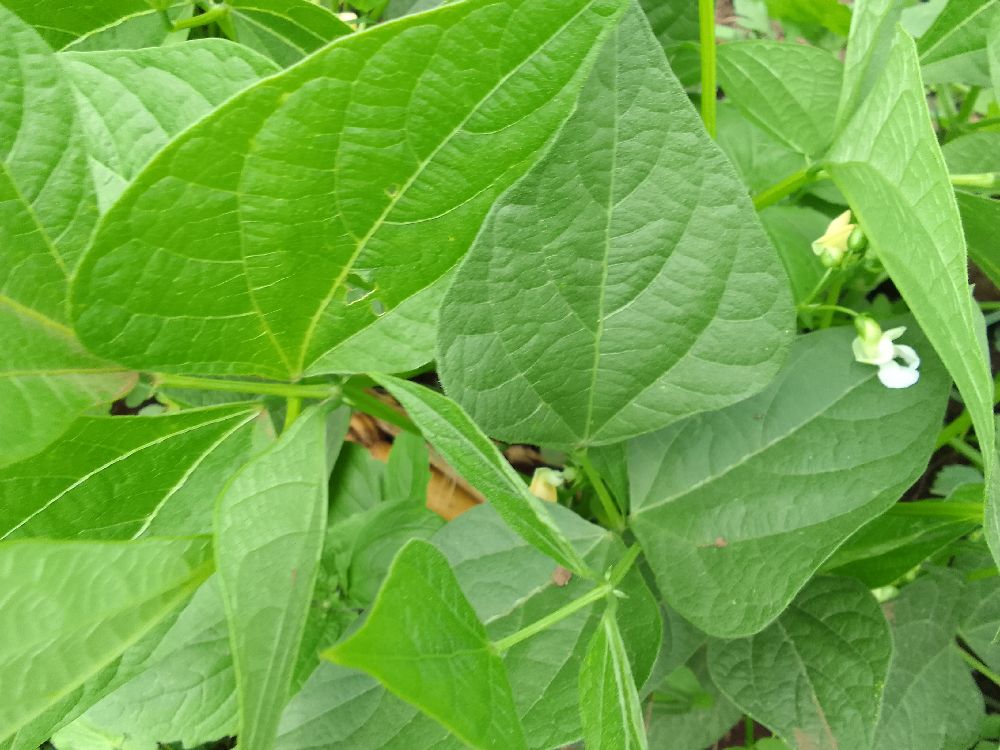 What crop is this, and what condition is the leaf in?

common bean, healthy
